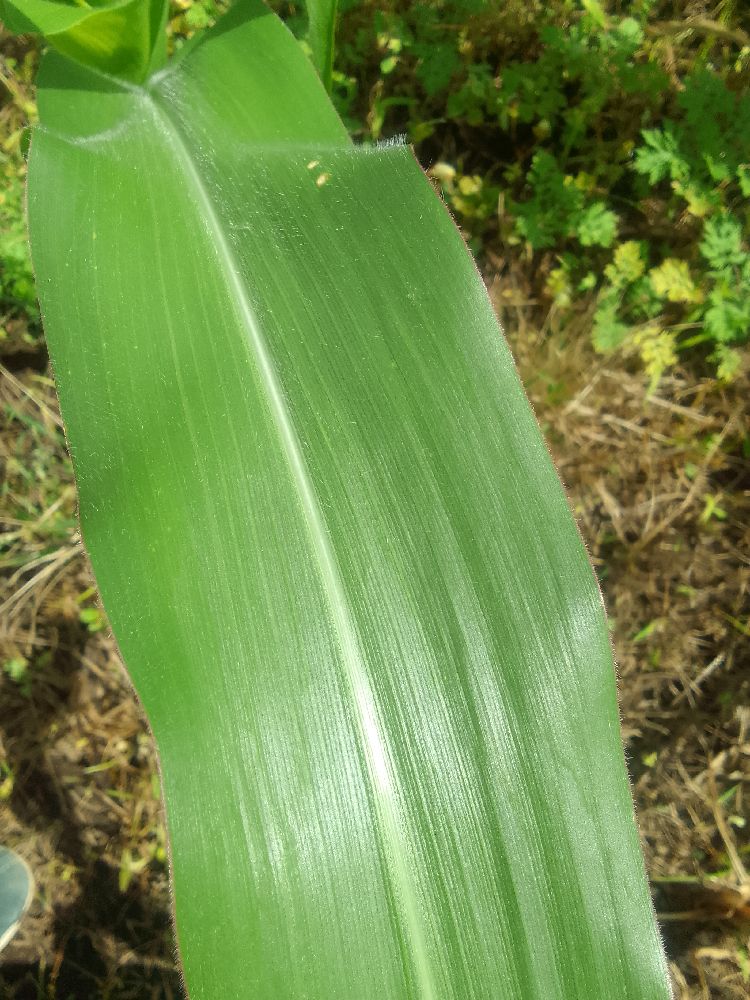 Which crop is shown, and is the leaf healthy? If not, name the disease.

maize, healthy
